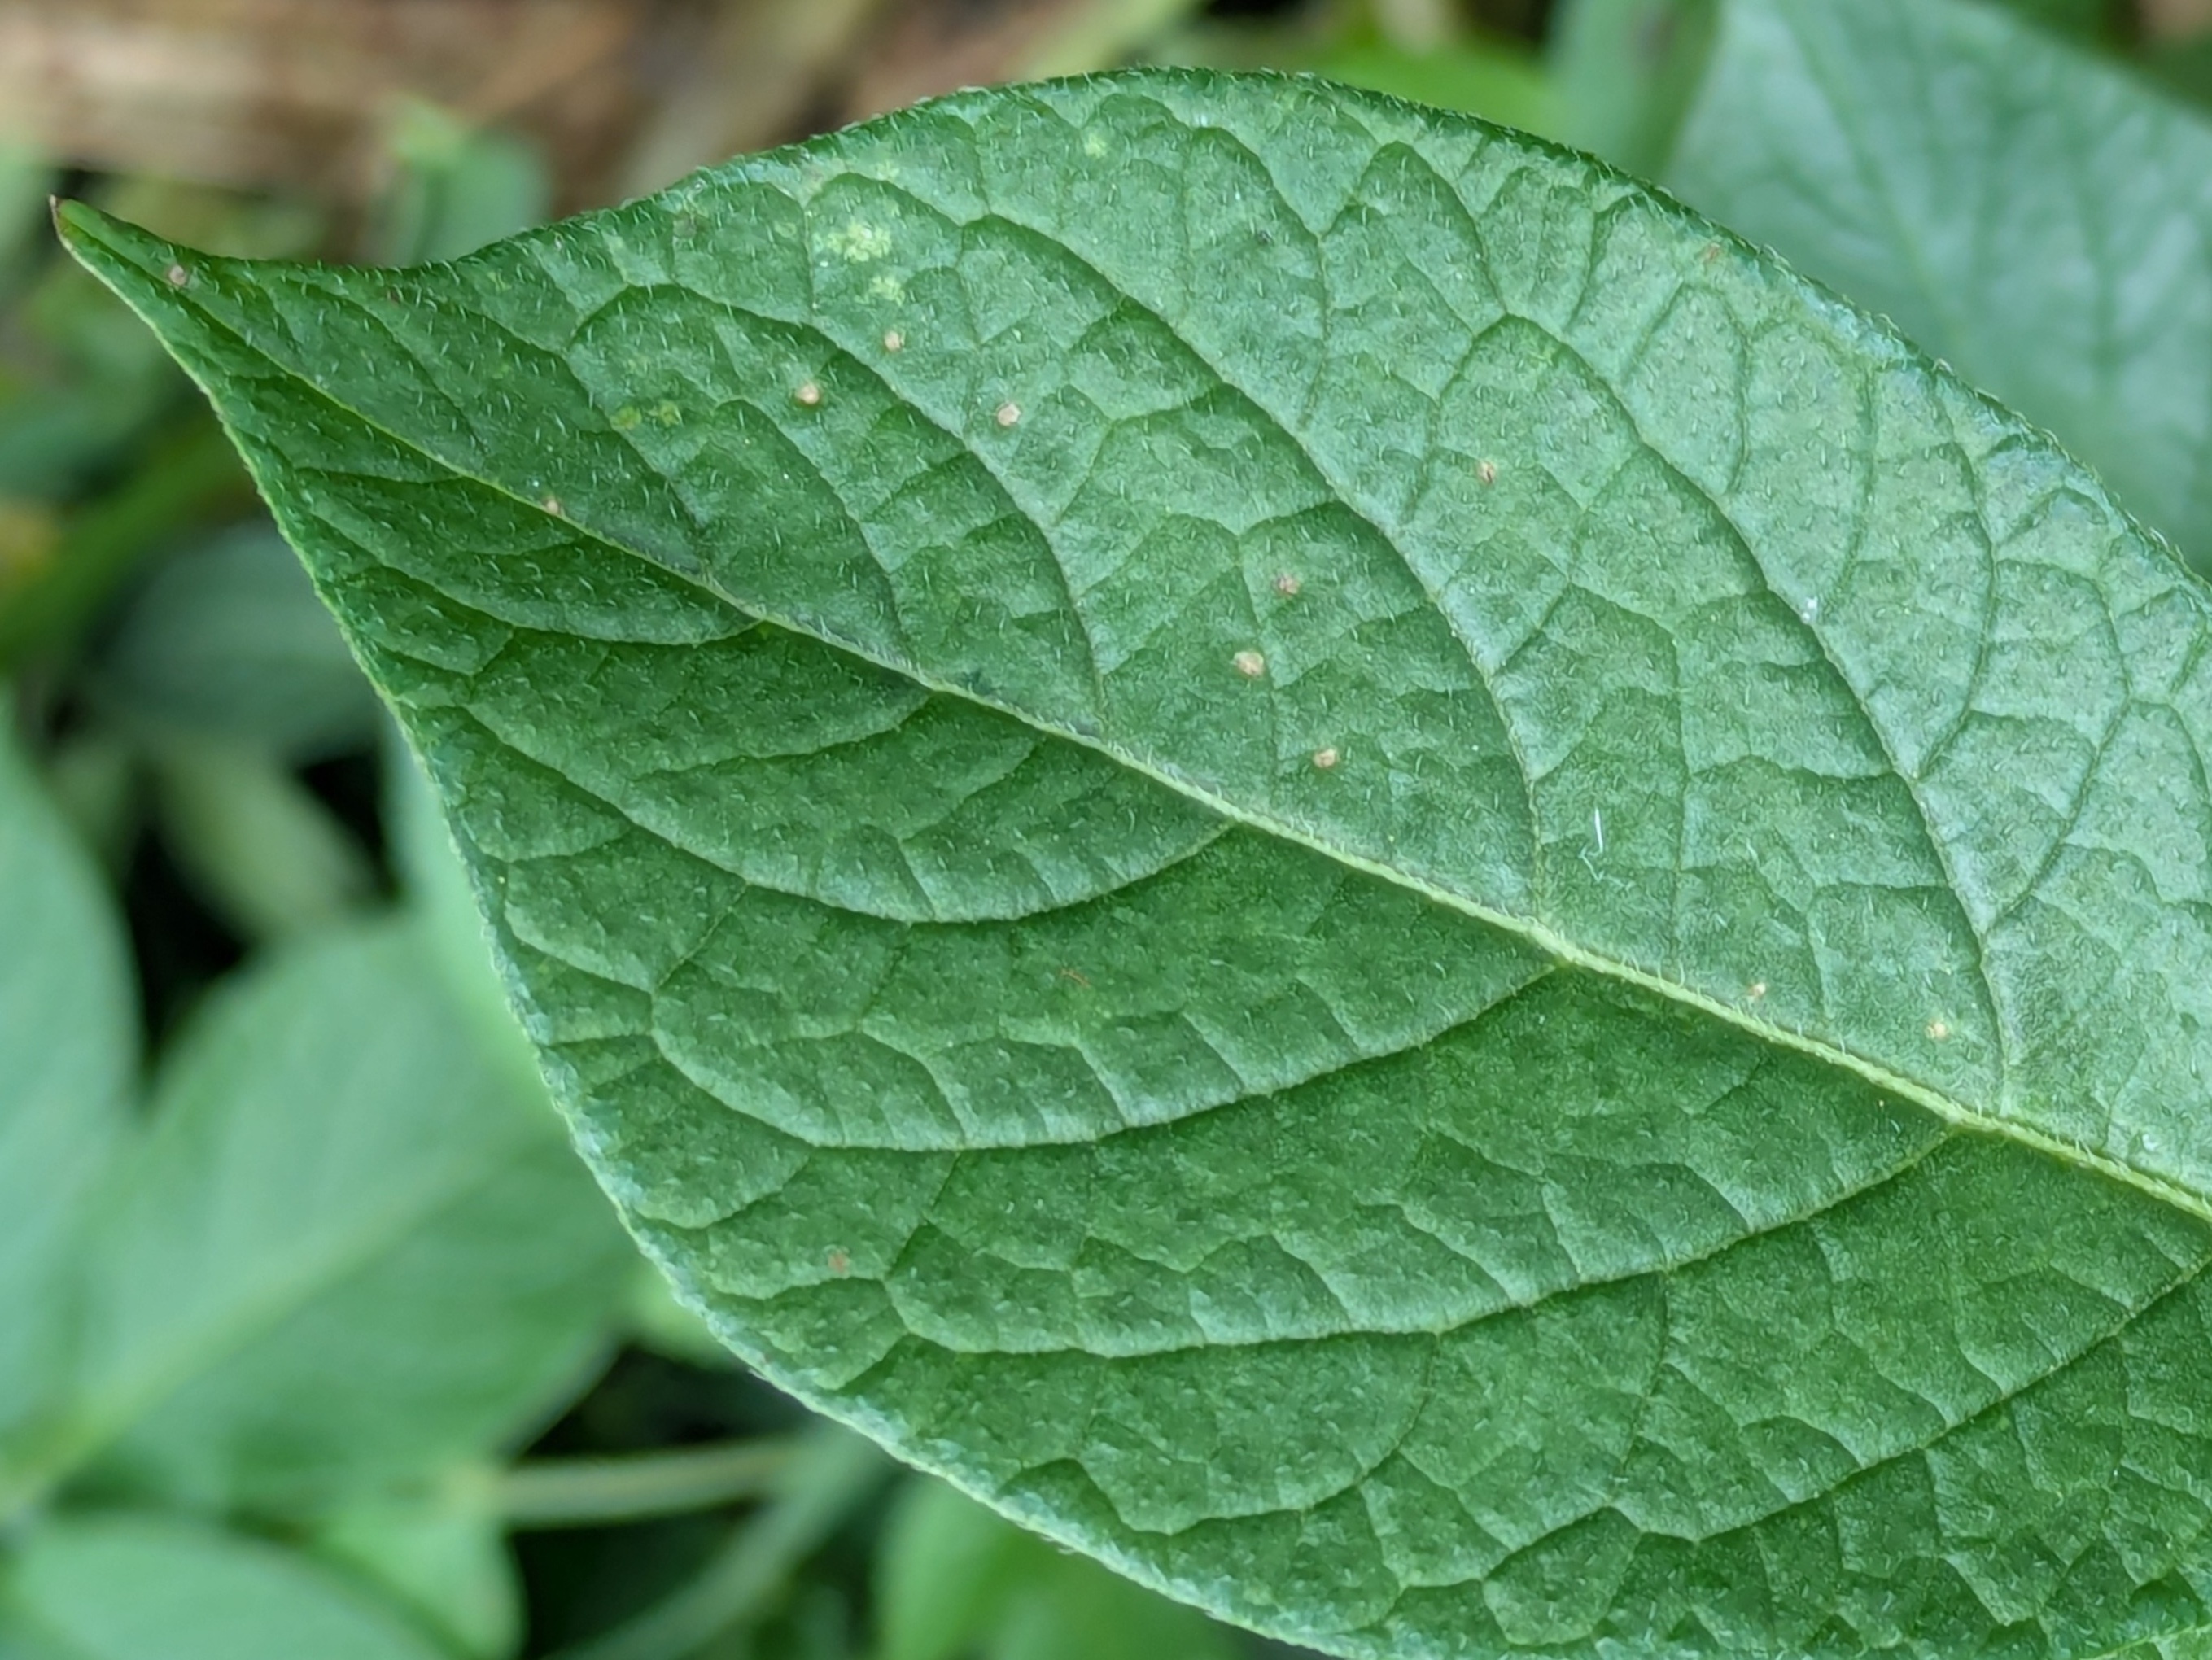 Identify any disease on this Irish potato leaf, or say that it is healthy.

healthy
